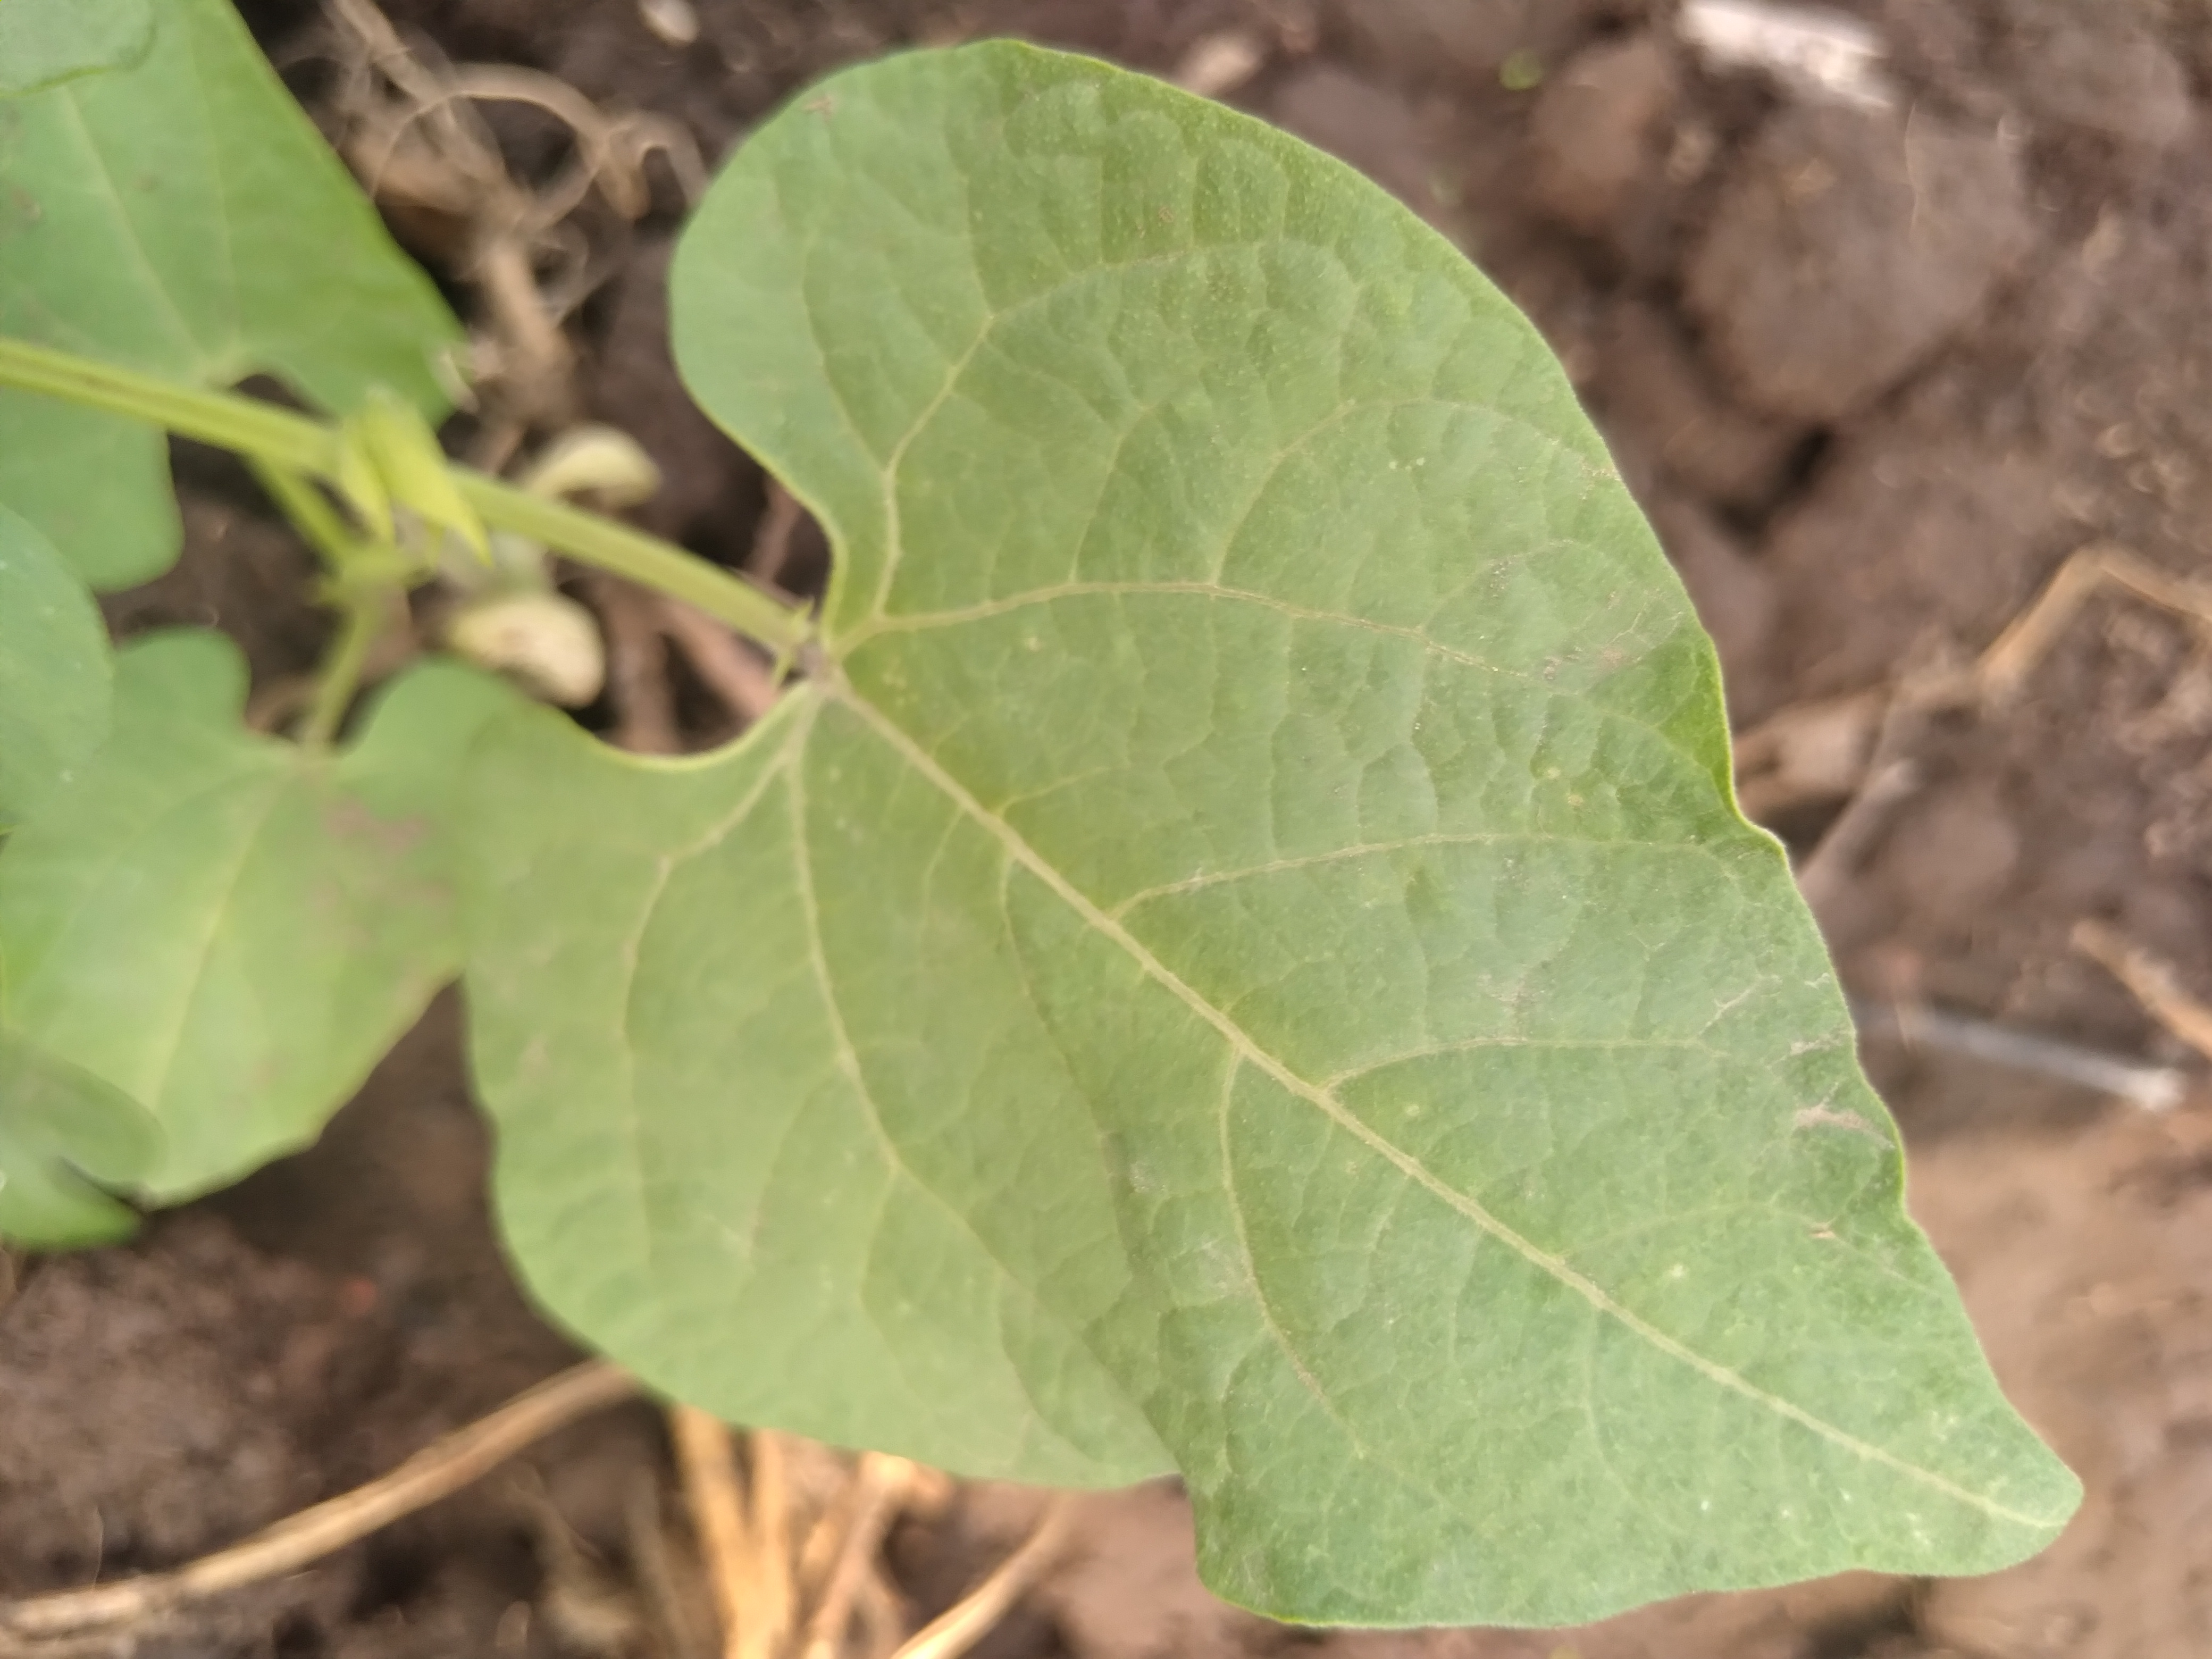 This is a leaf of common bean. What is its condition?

healthy
